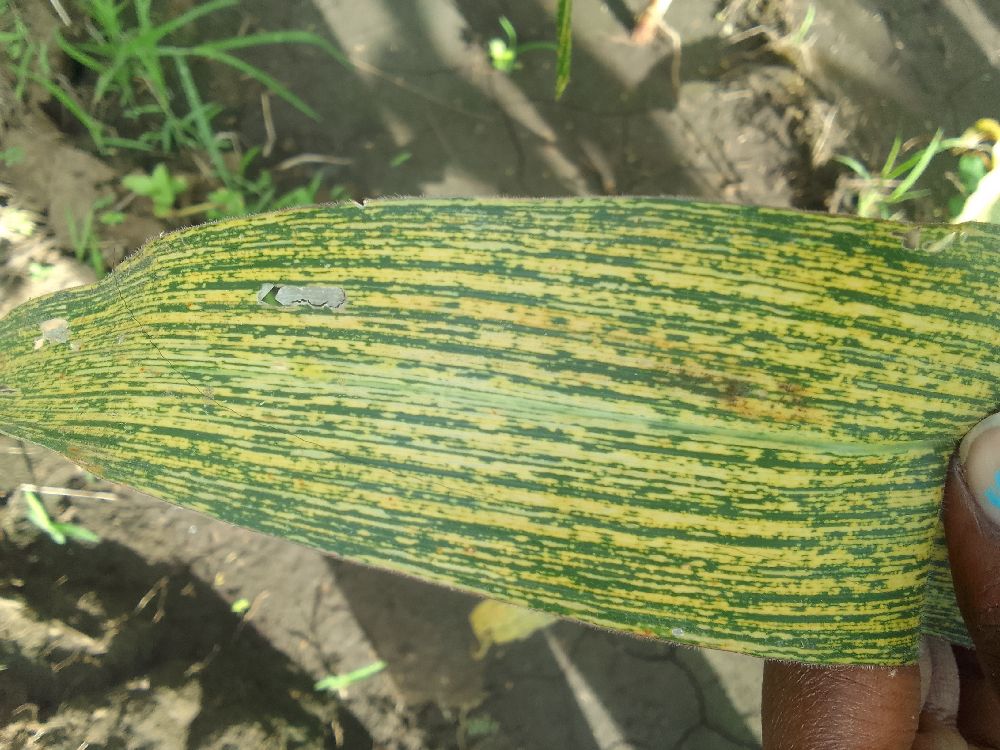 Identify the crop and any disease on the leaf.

maize, maize streak virus
